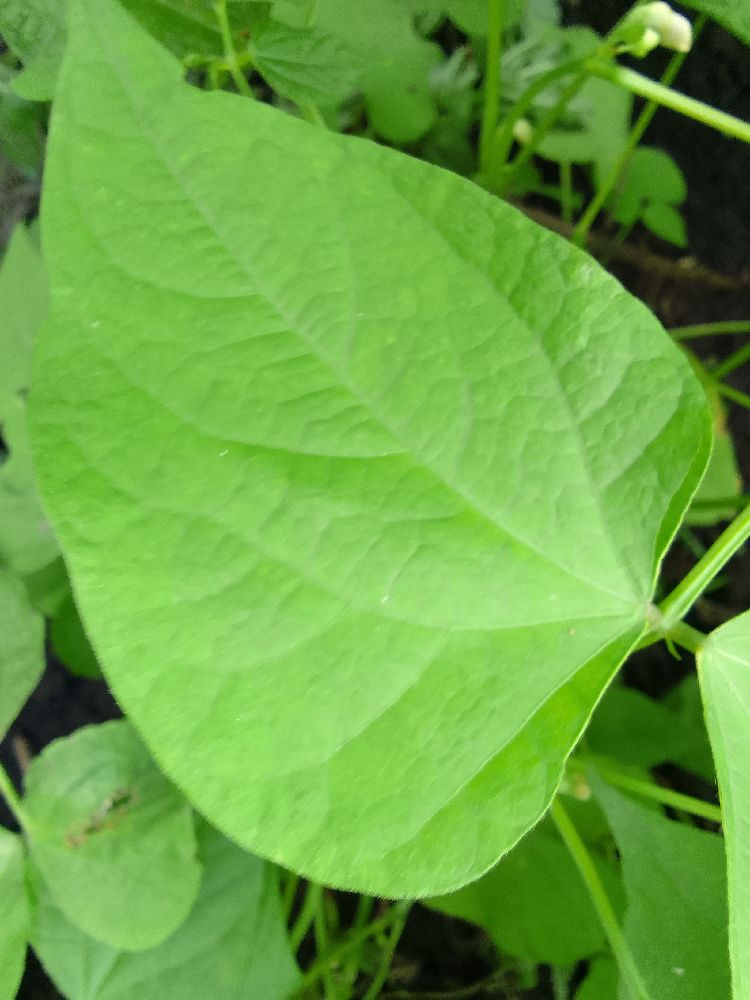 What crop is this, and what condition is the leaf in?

common bean, healthy
